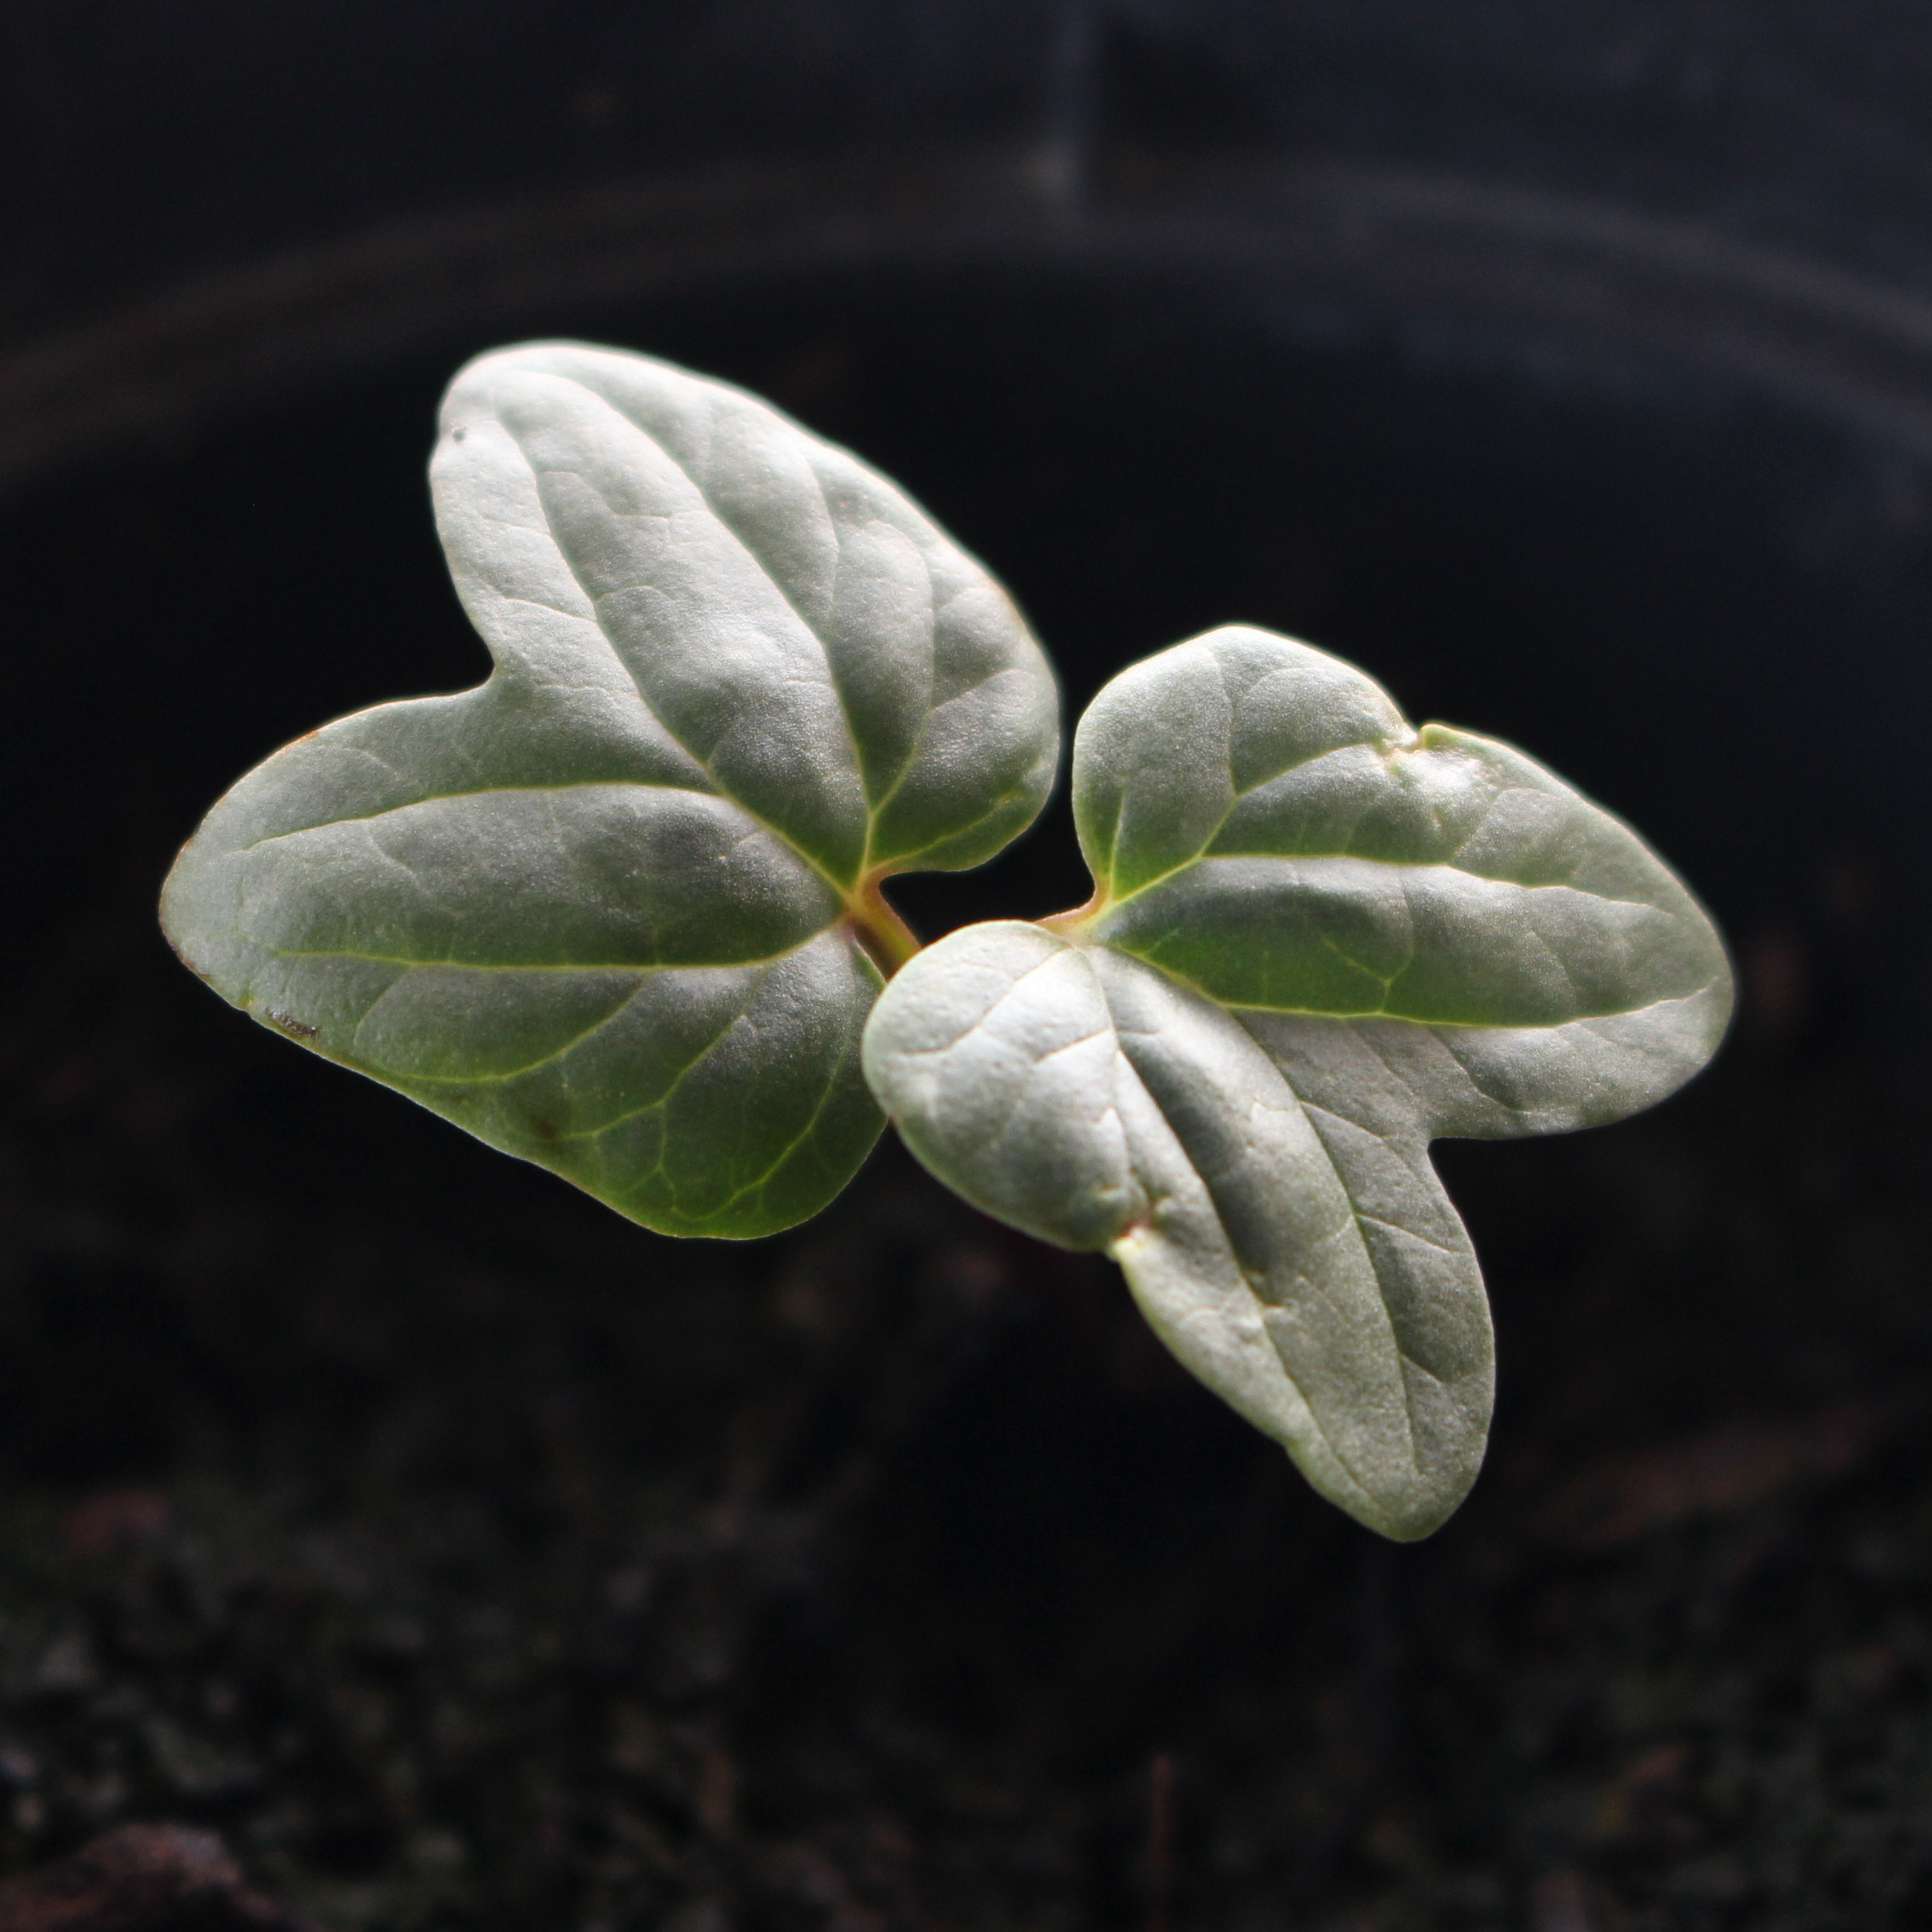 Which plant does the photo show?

Convolvulus arvensis
